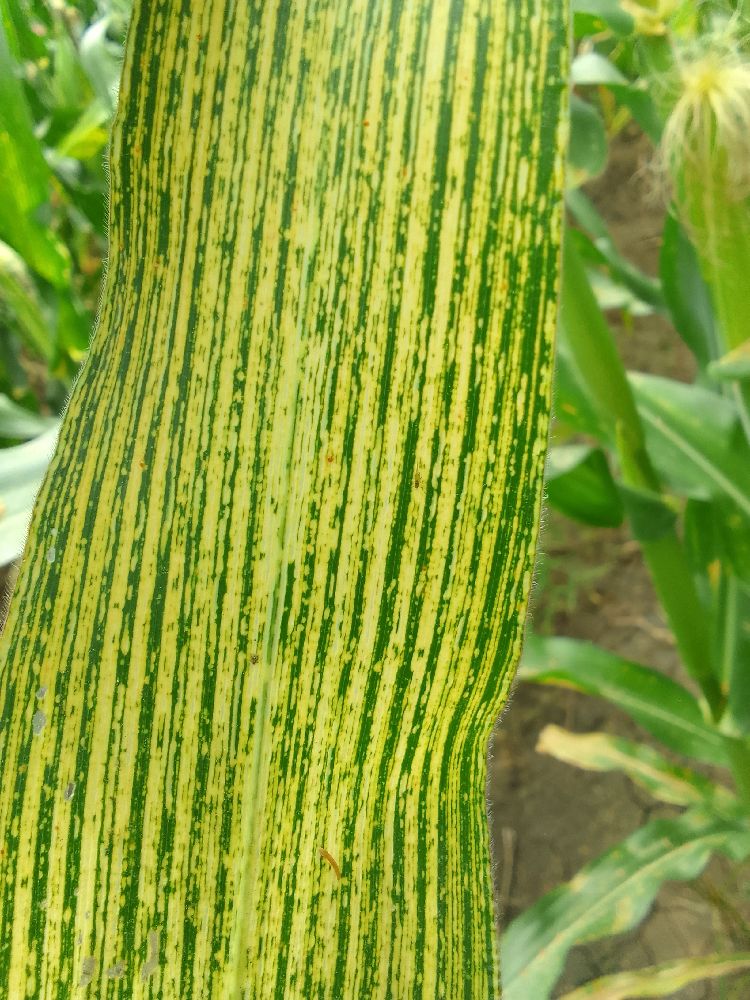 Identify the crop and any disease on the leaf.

maize, maize streak virus
